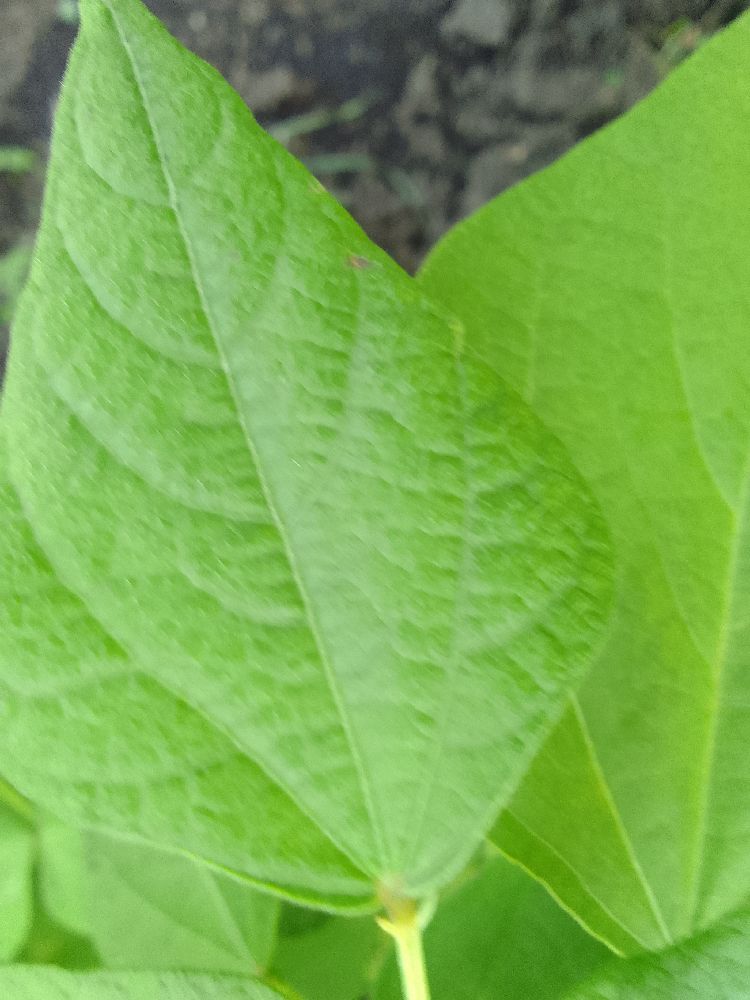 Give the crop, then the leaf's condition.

common bean, healthy
